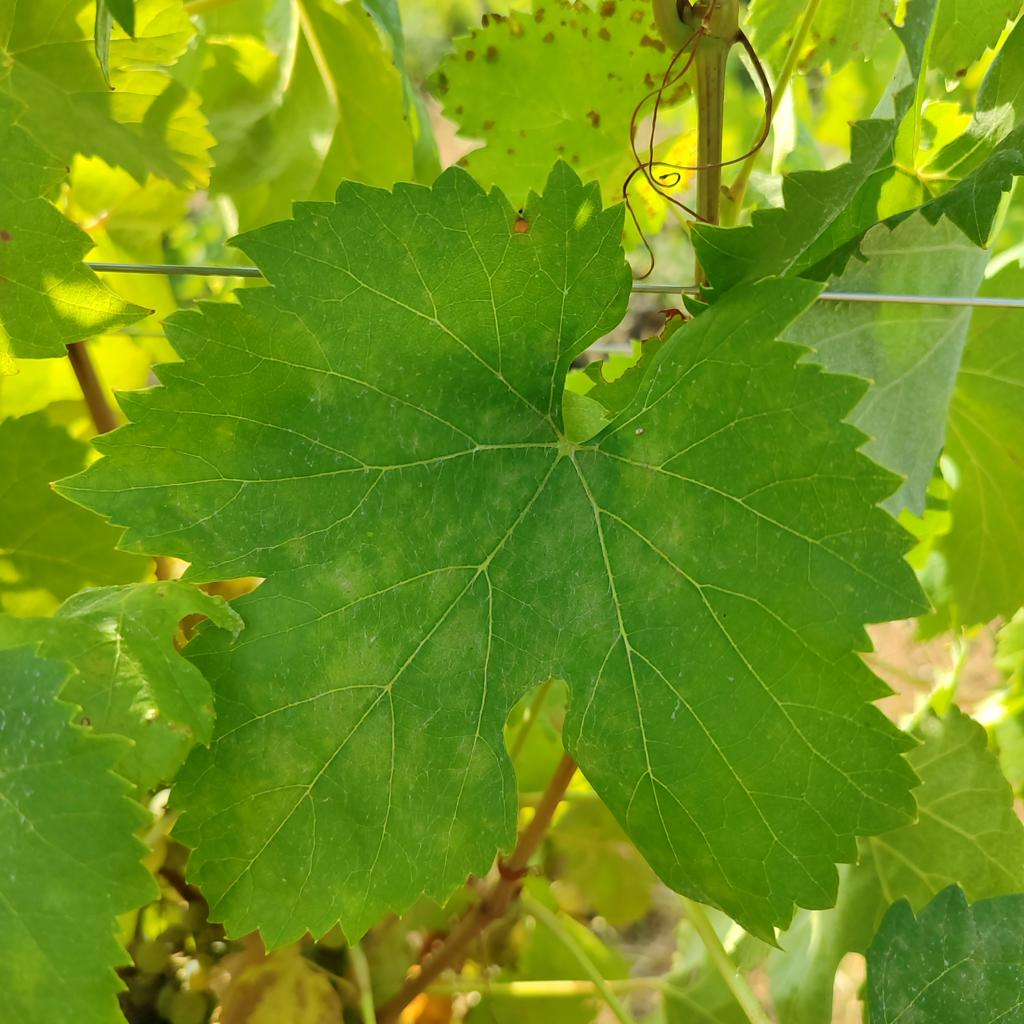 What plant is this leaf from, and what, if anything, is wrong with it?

grapevine, healthy
